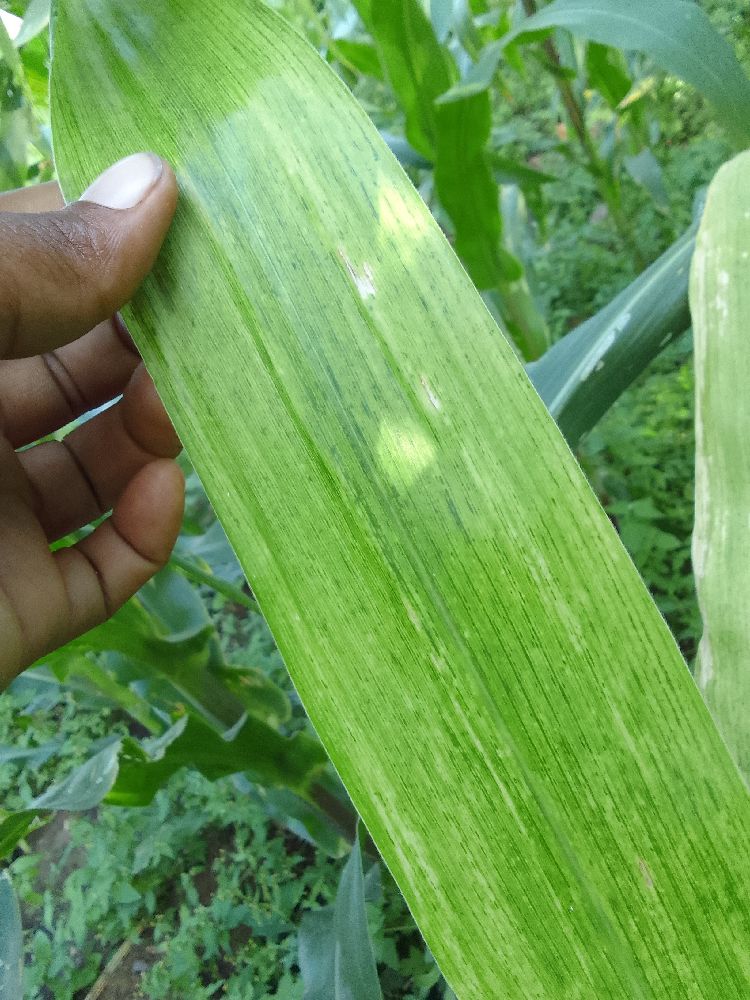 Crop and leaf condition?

maize, maize lethal necrosis
